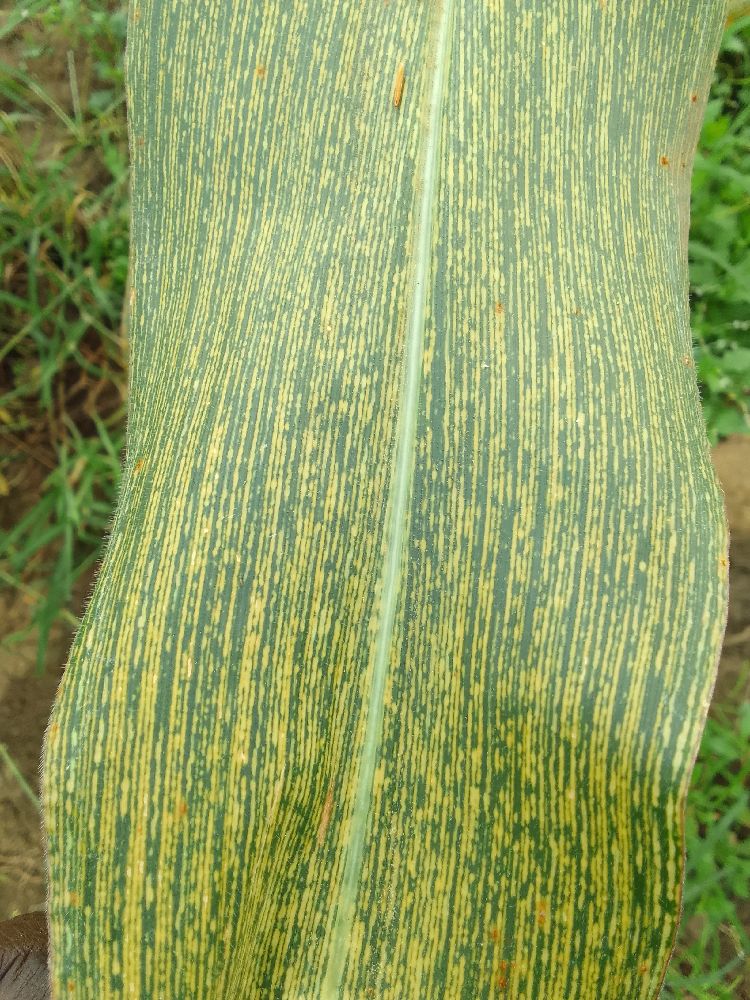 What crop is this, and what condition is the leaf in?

maize, maize streak virus
